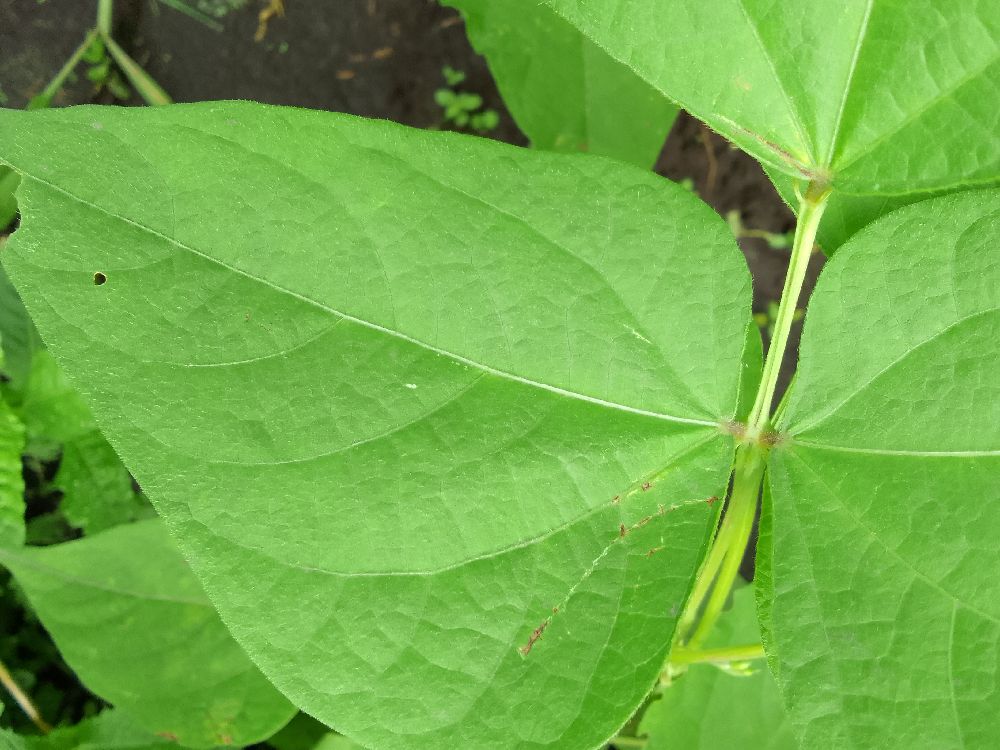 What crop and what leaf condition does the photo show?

common bean, healthy
